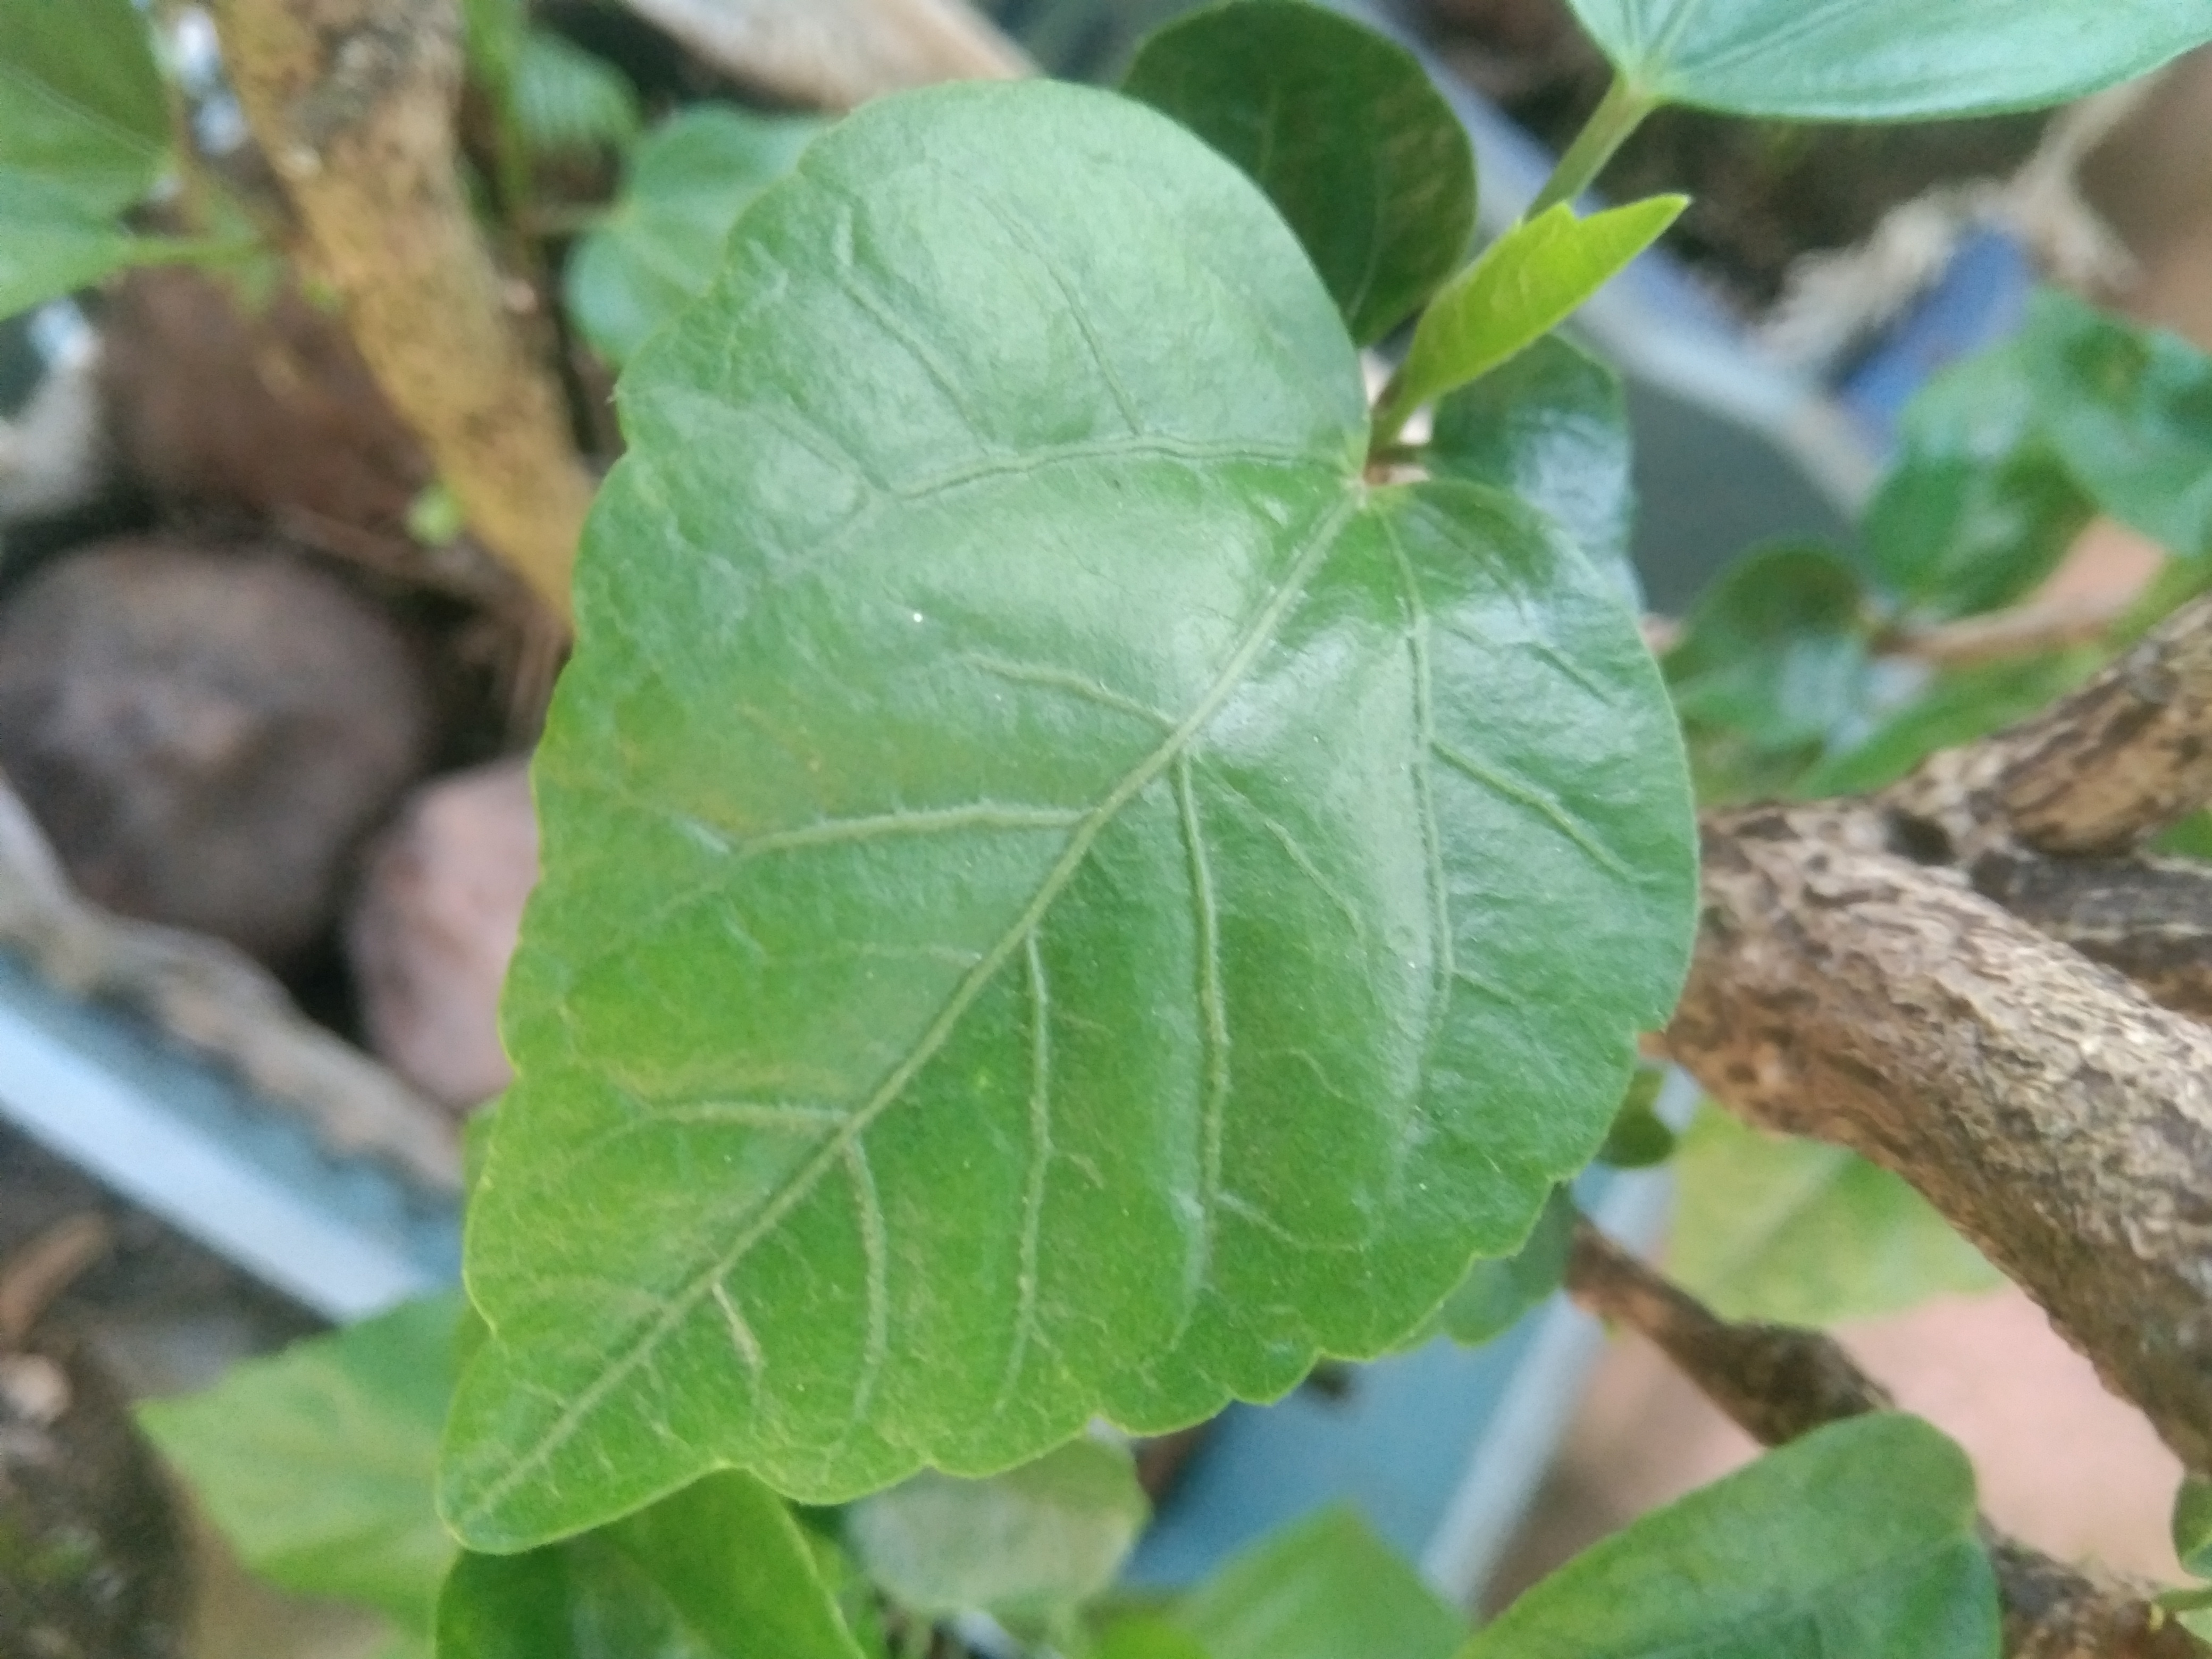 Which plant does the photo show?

hibiscus
